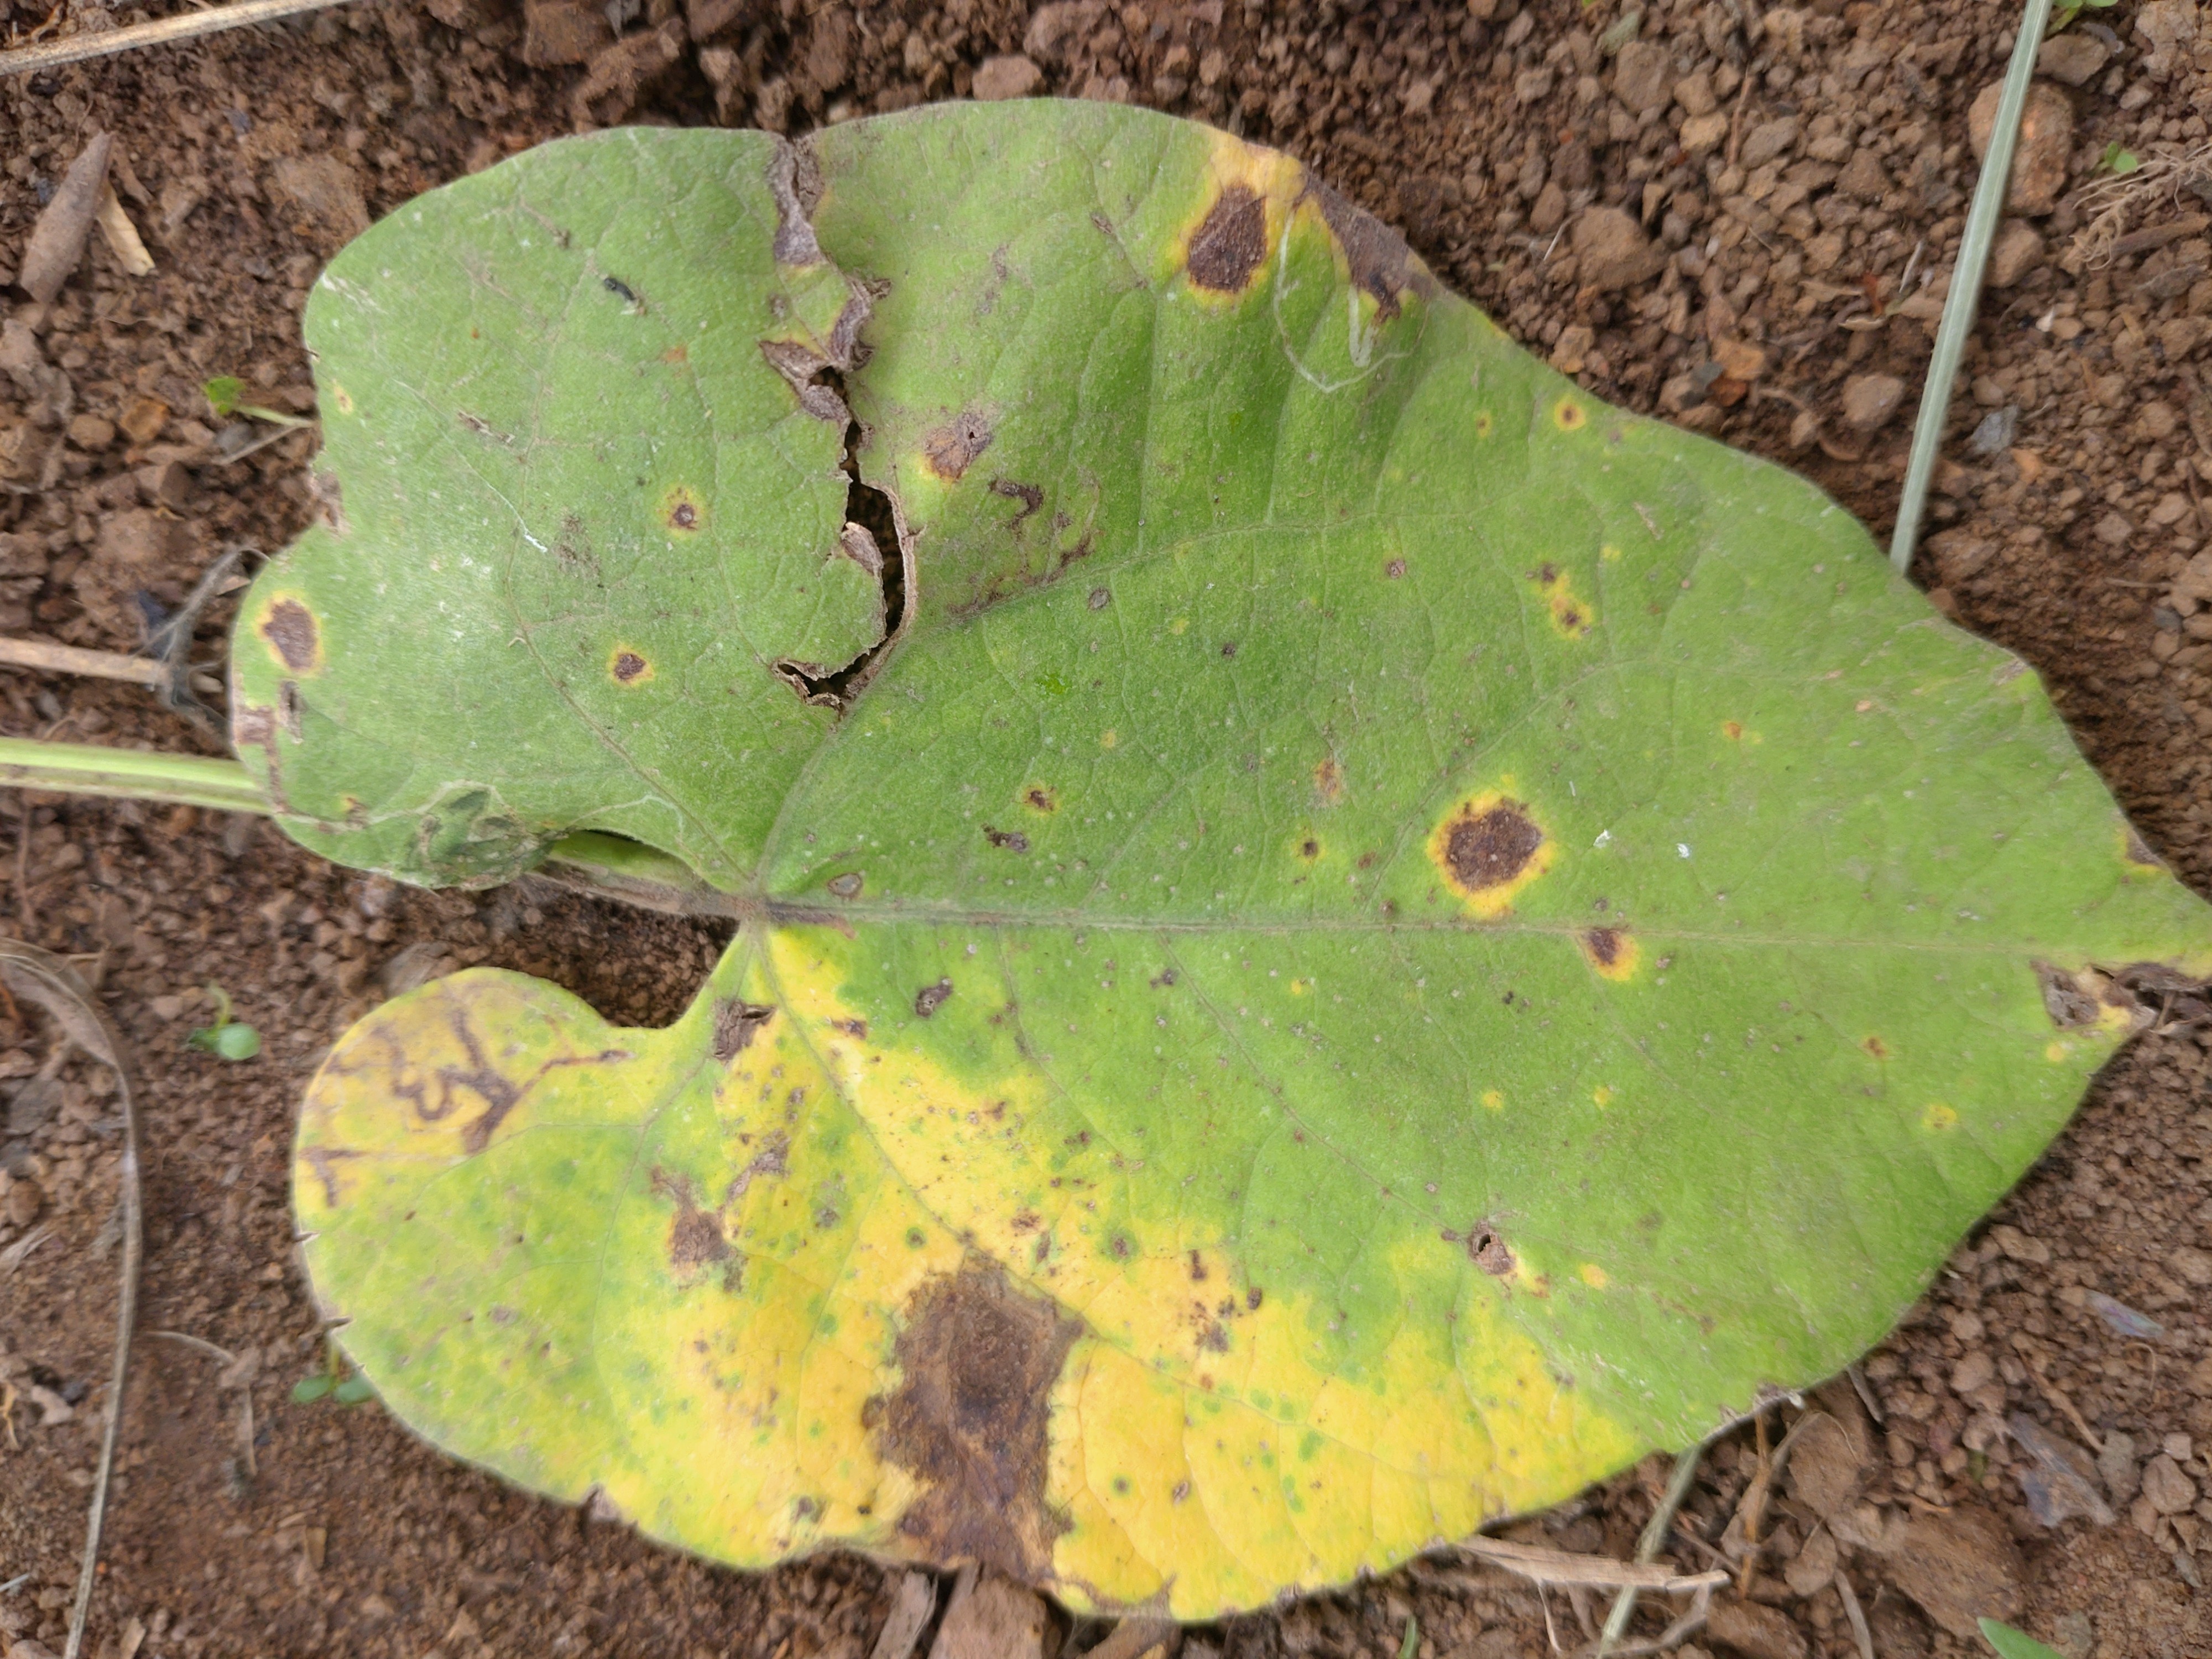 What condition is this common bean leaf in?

rust
